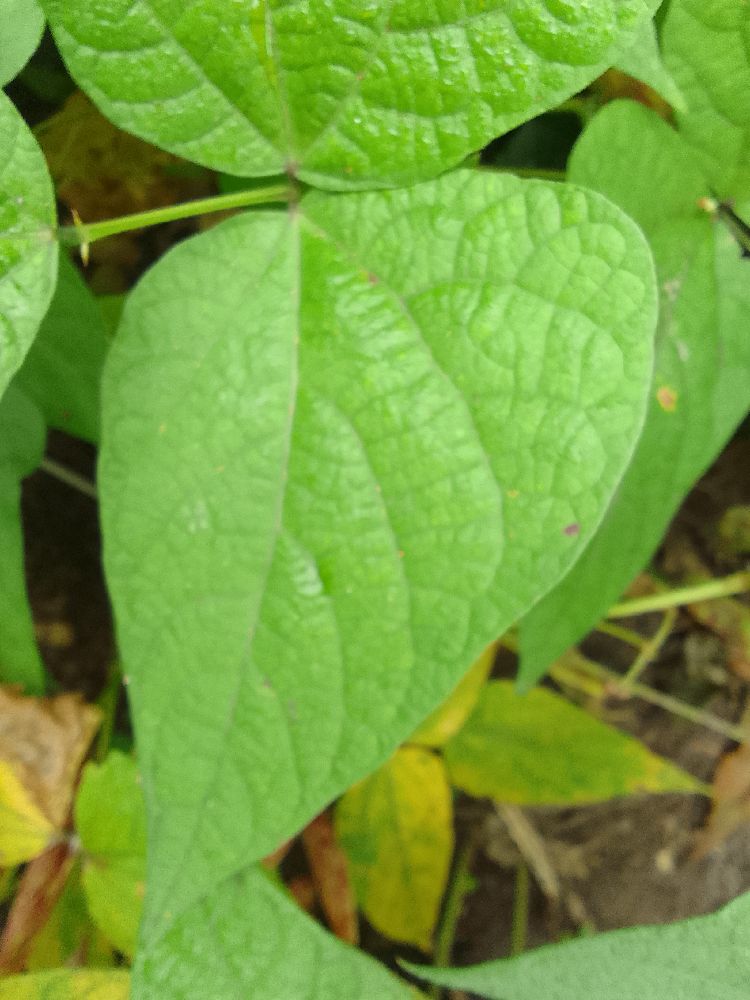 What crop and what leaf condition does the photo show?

common bean, healthy
